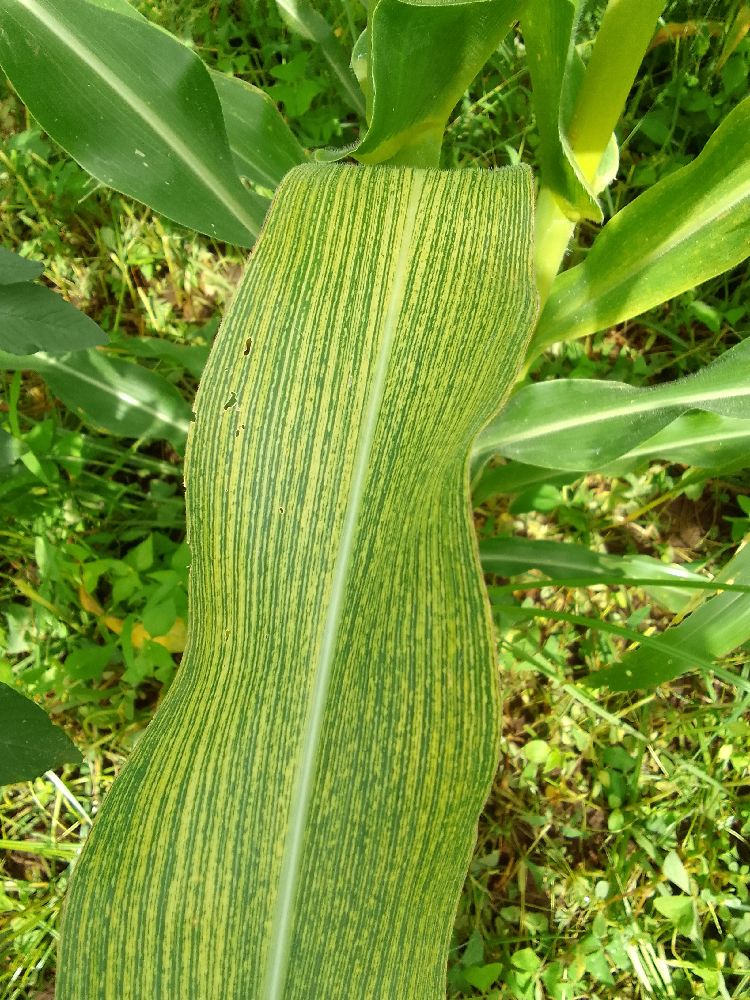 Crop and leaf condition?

maize, maize streak virus
